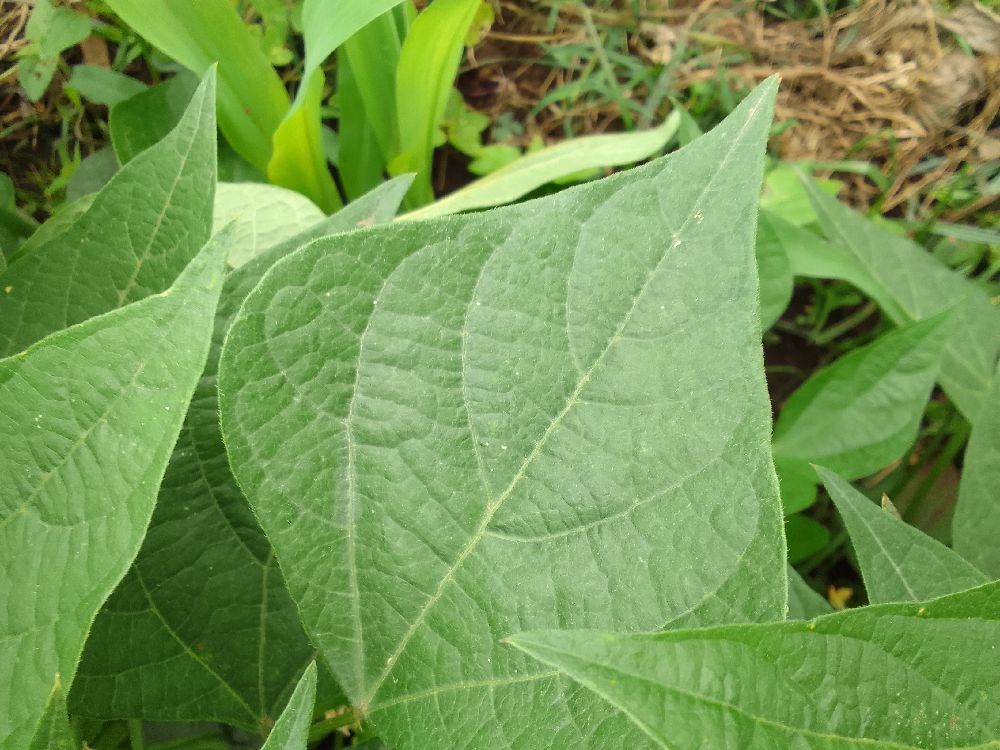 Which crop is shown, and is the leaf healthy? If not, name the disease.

common bean, healthy
